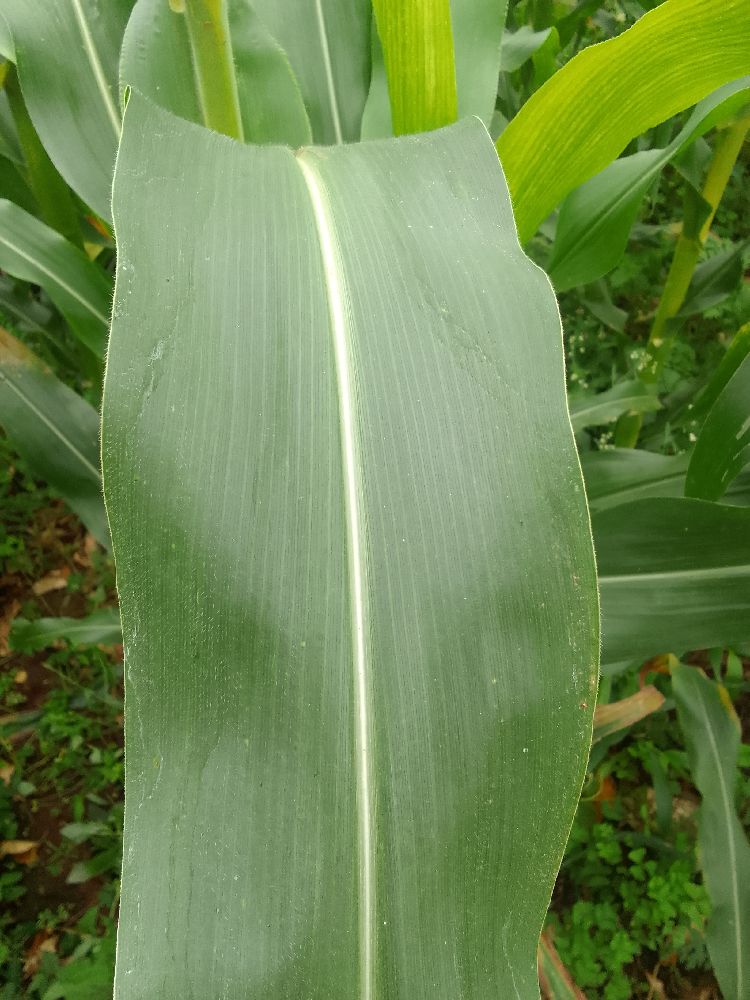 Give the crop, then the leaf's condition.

maize, healthy
